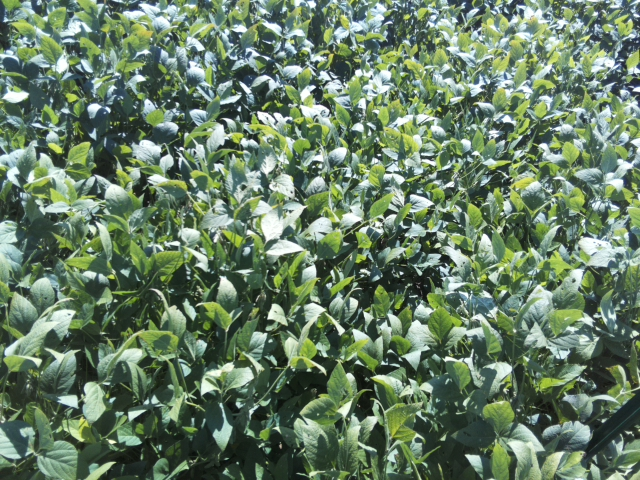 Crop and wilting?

soybean, leaflets folding inward at secondary pulvinus with no turgor loss in leaflets or petioles
